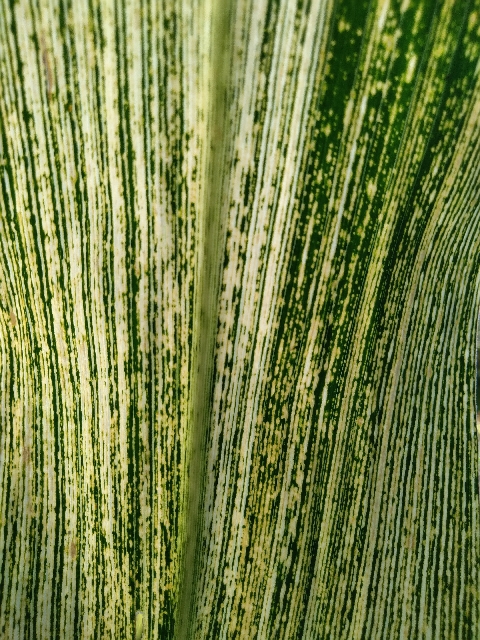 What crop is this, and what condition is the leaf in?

maize, maize streak virus
